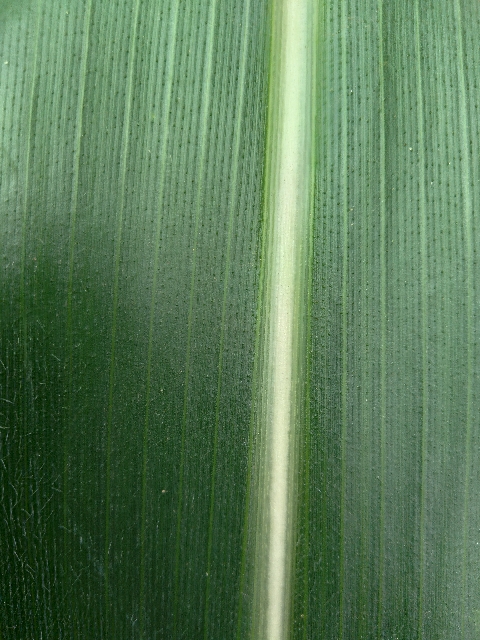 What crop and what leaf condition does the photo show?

maize, healthy
